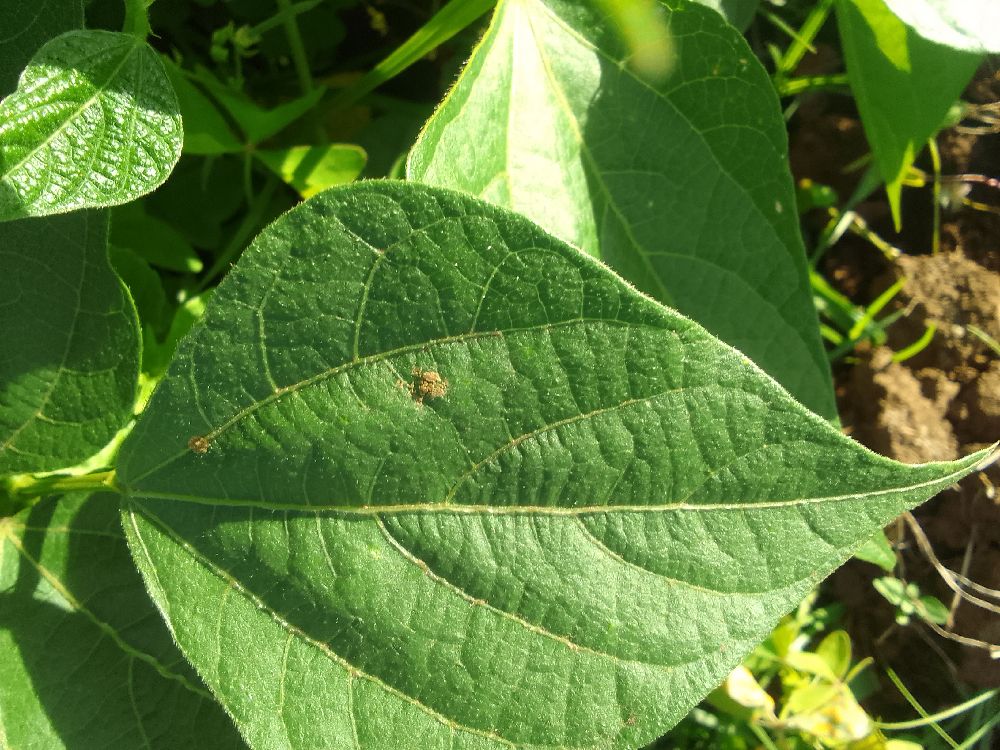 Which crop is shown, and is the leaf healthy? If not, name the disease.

common bean, healthy
